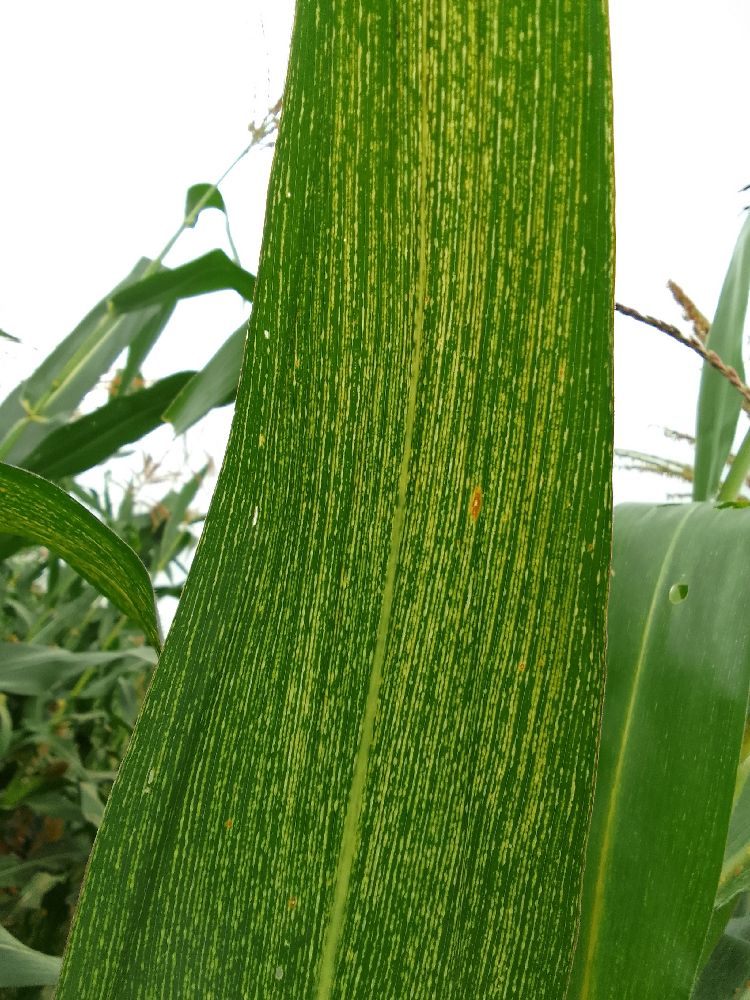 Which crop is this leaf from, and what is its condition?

maize, maize streak virus
